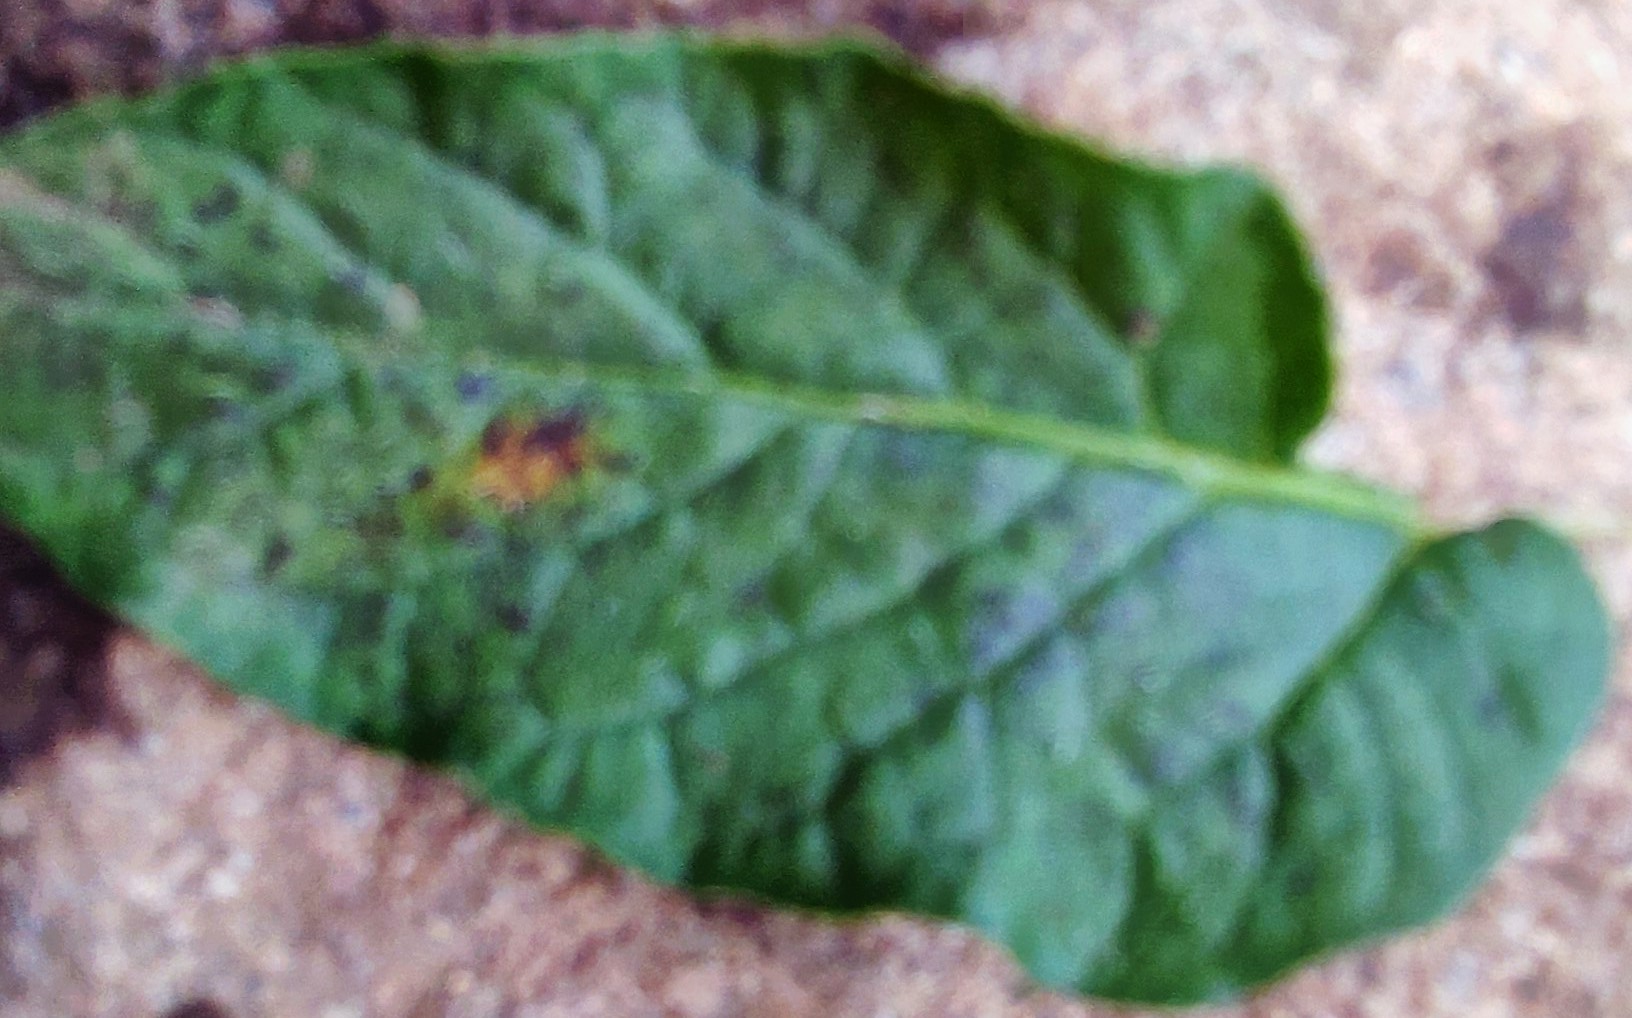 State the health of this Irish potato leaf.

late blight
